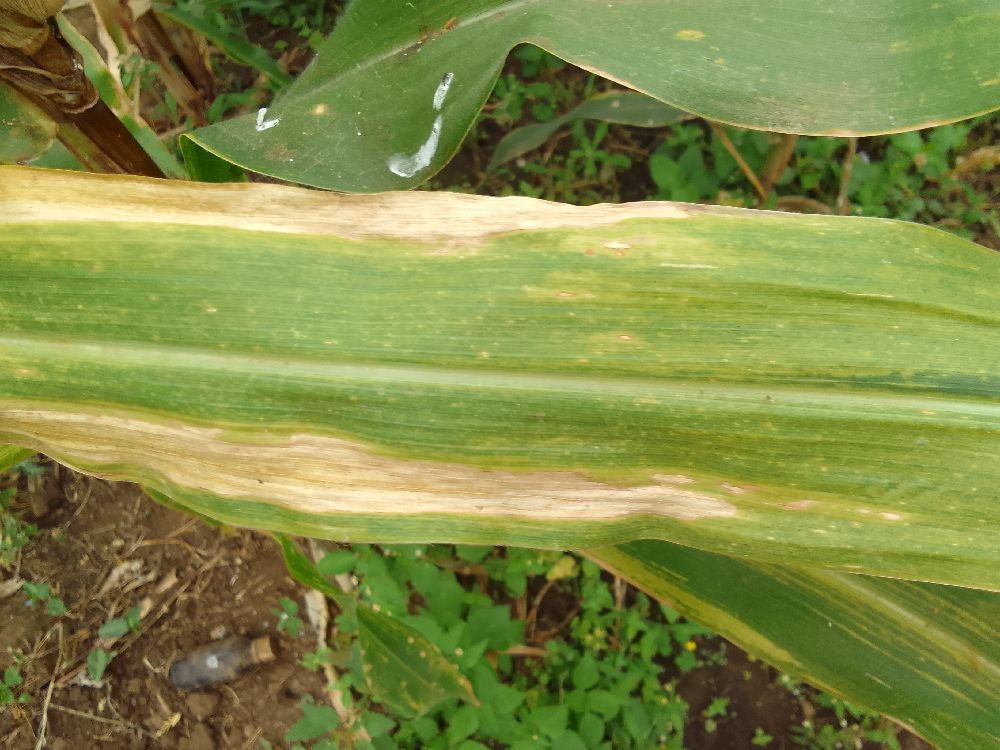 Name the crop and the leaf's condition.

maize, maize lethal necrosis
